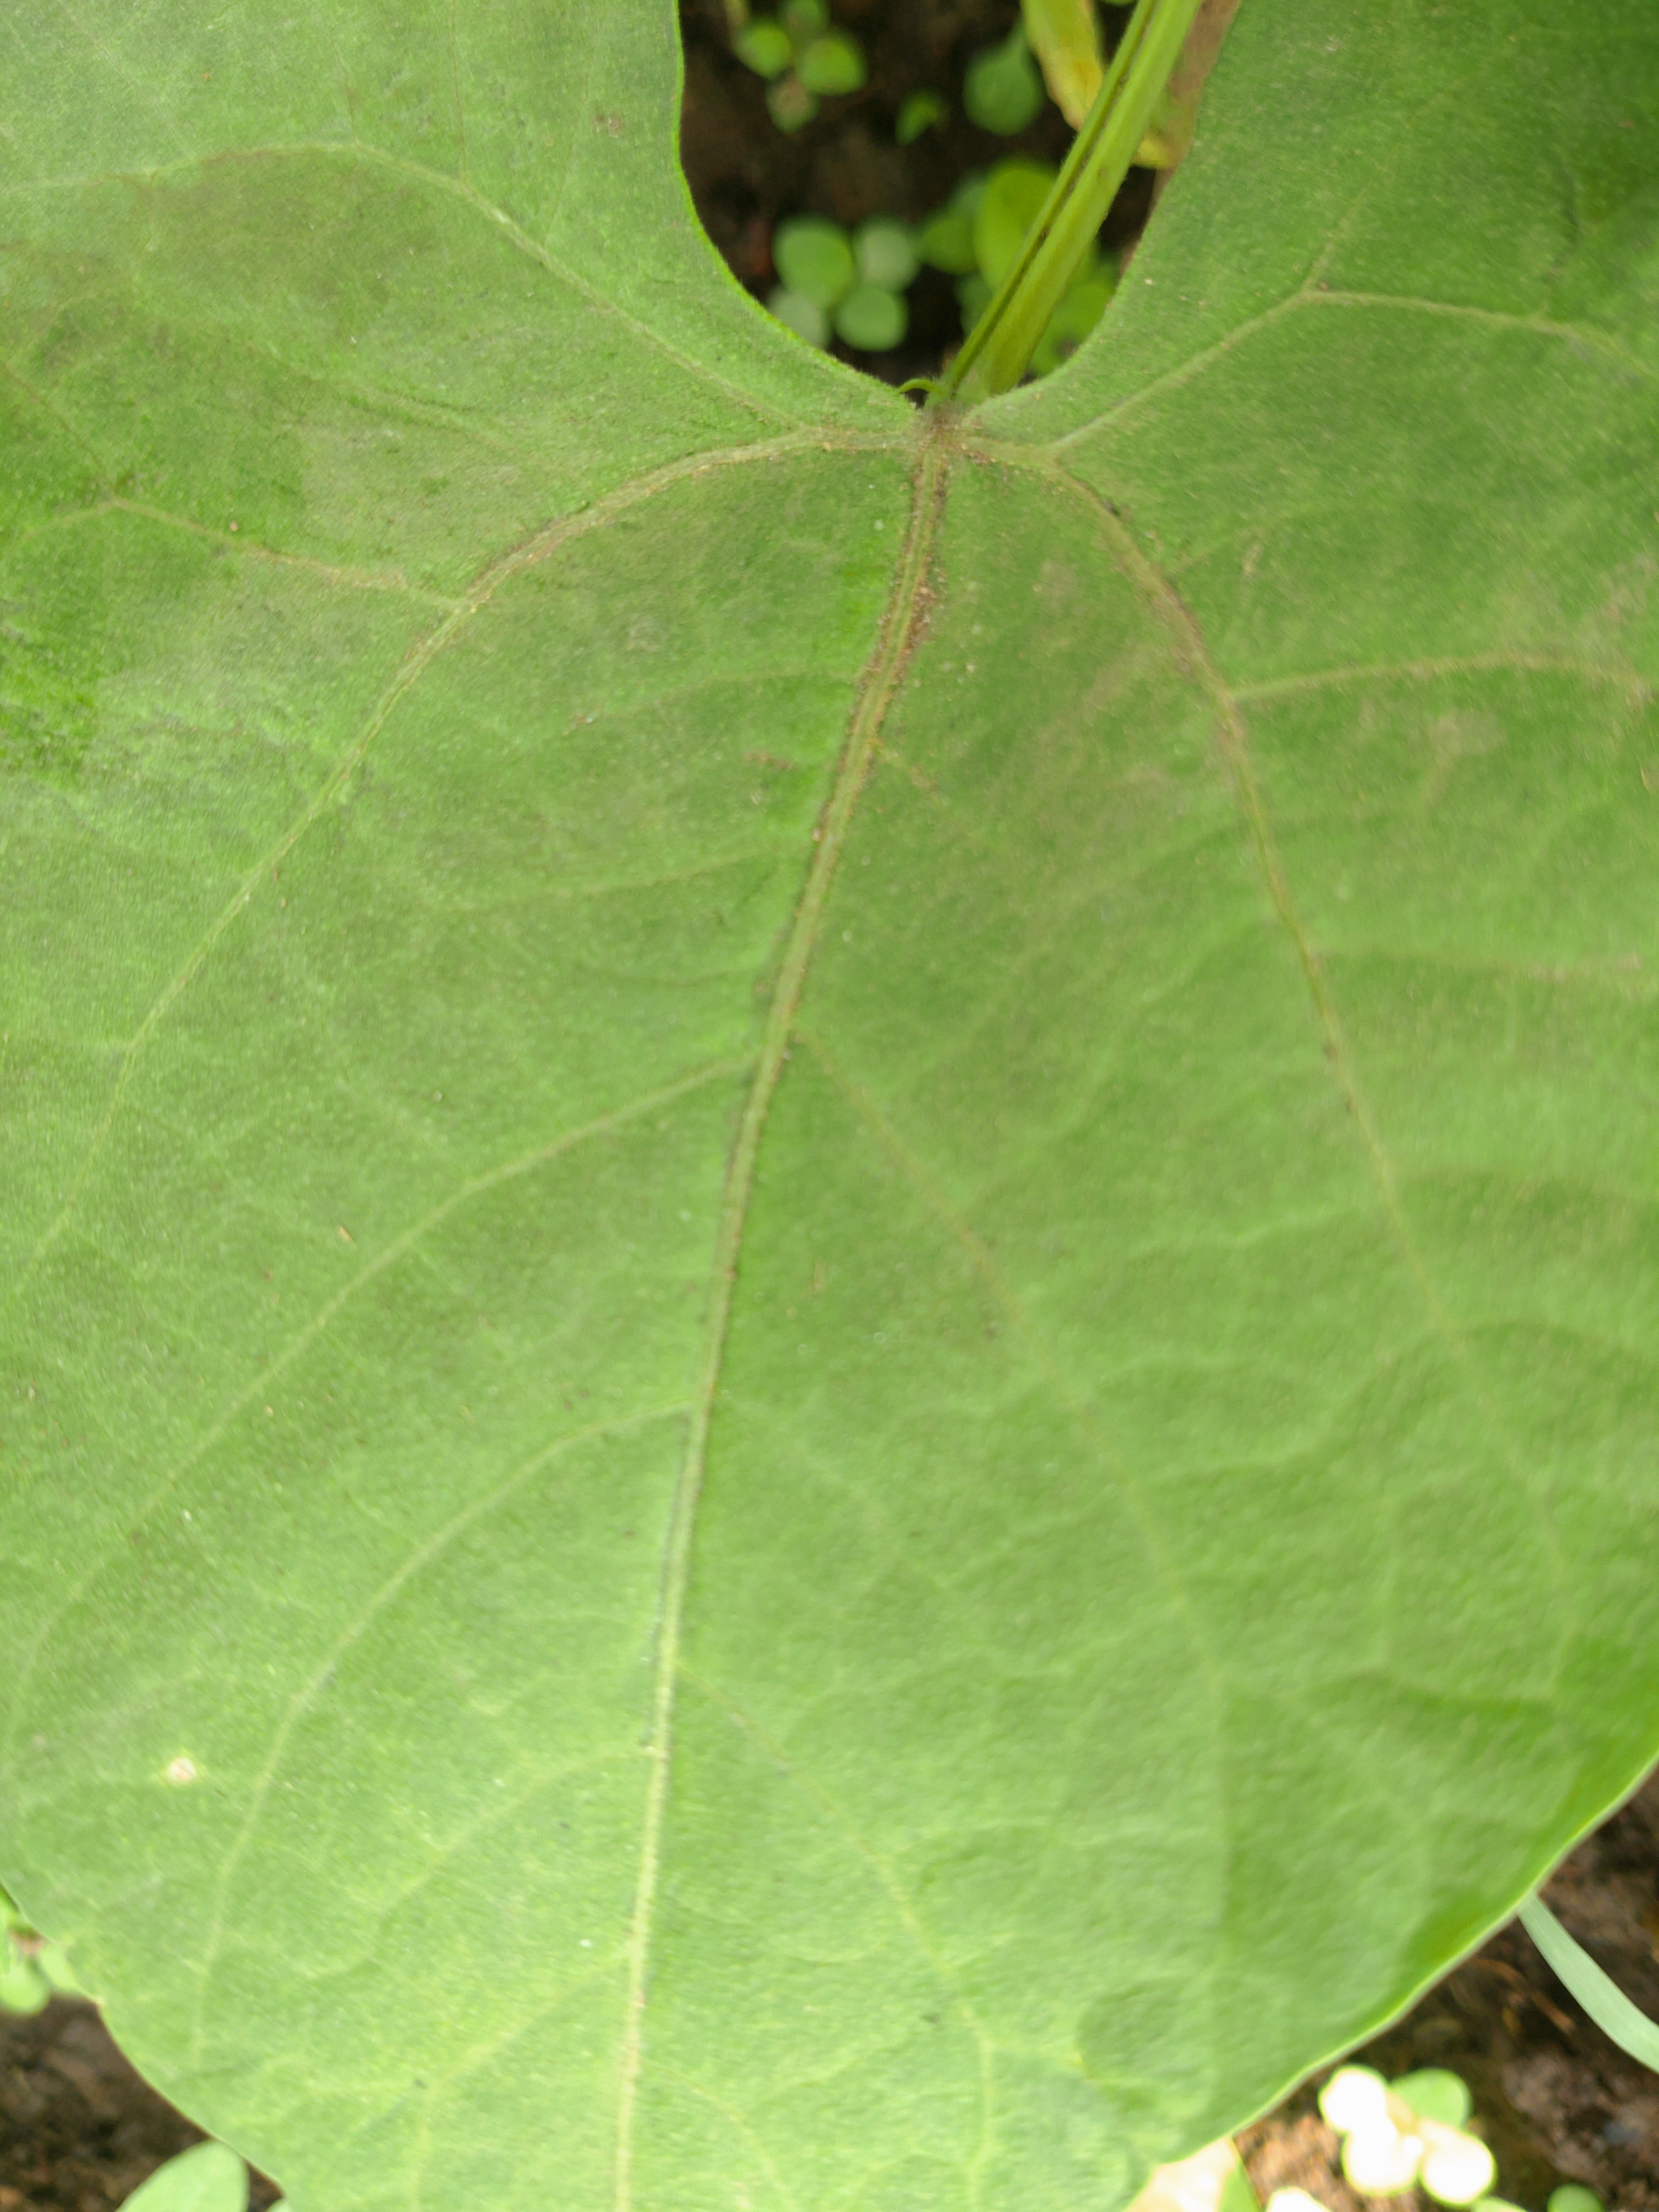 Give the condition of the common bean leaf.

healthy
